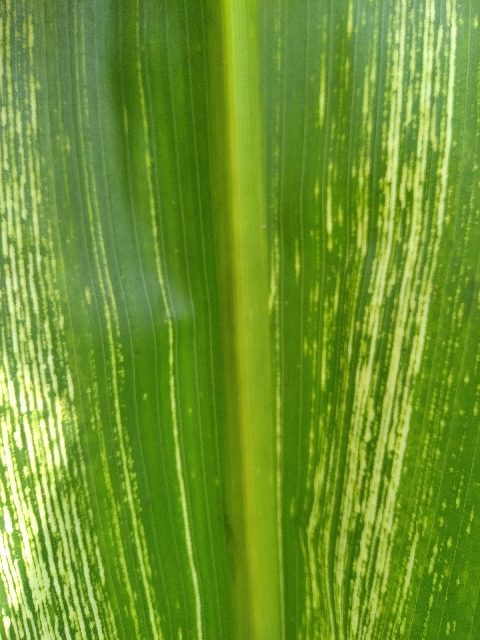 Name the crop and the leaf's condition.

maize, maize streak virus
